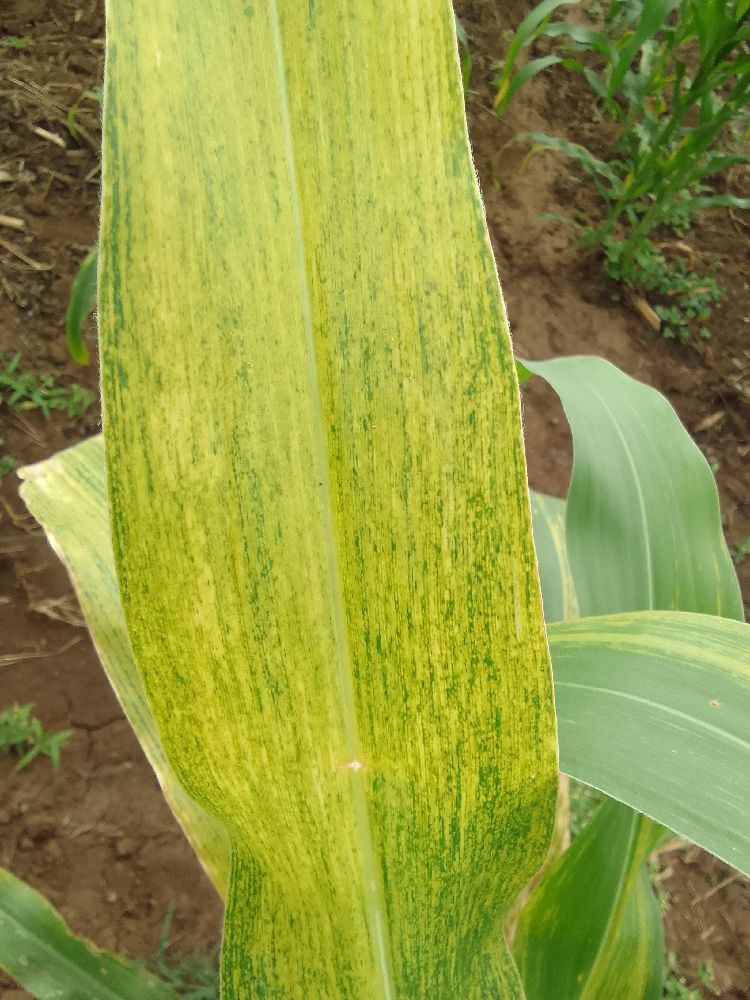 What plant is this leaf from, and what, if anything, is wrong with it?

maize, maize lethal necrosis
